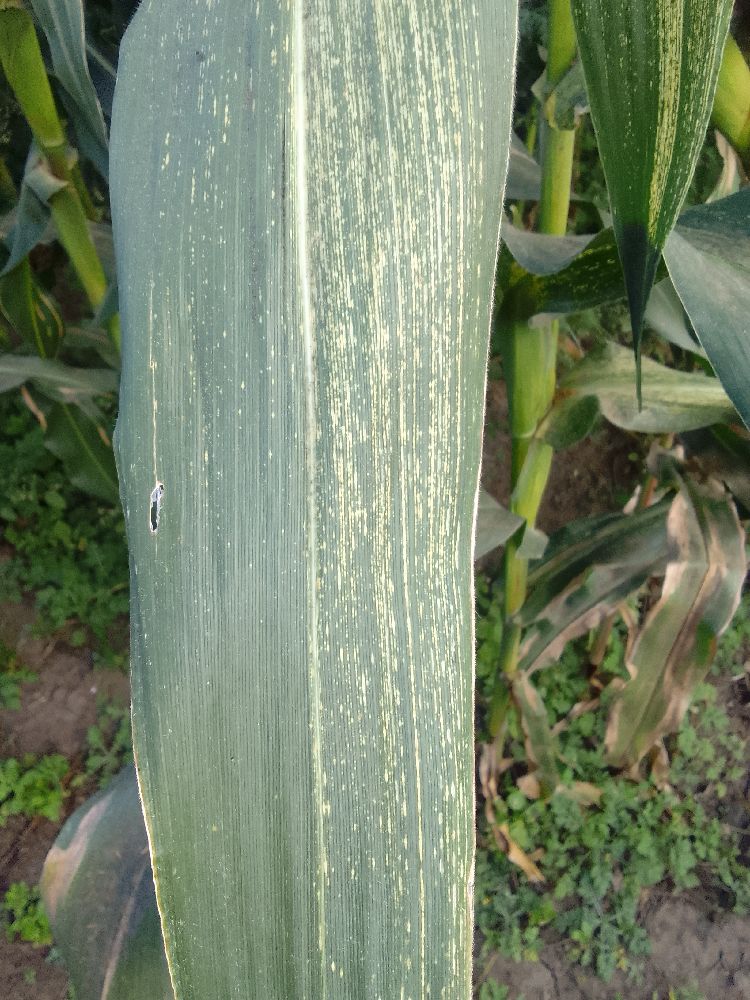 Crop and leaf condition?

maize, maize streak virus
